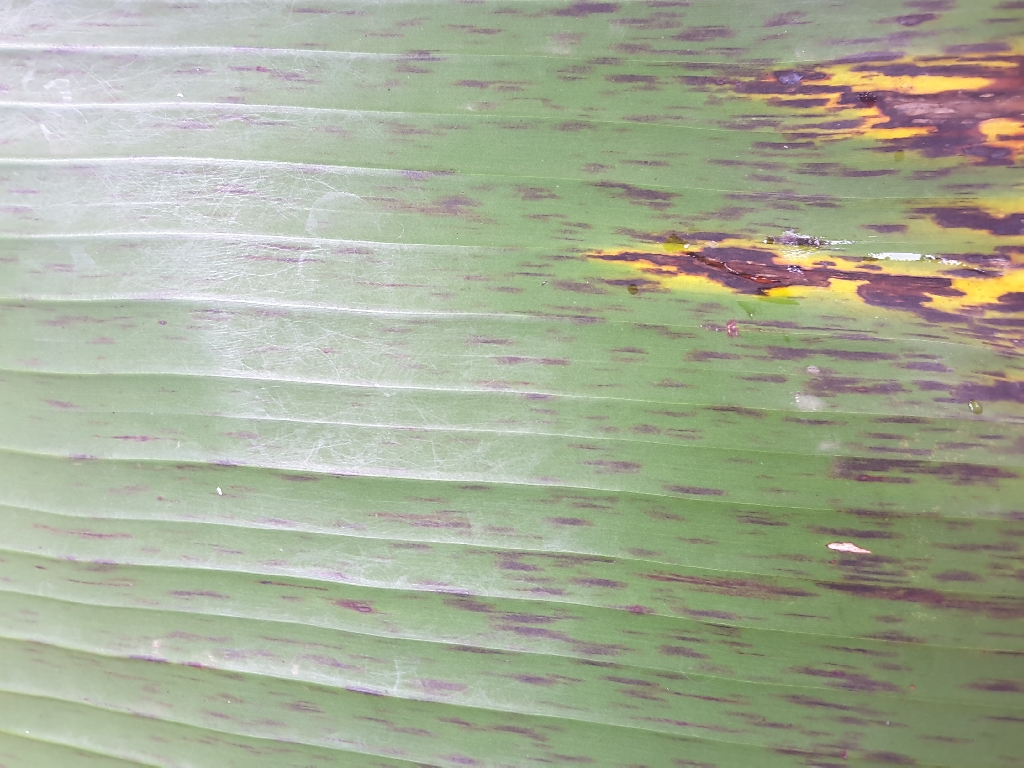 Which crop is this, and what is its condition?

banana, black sigatoka
